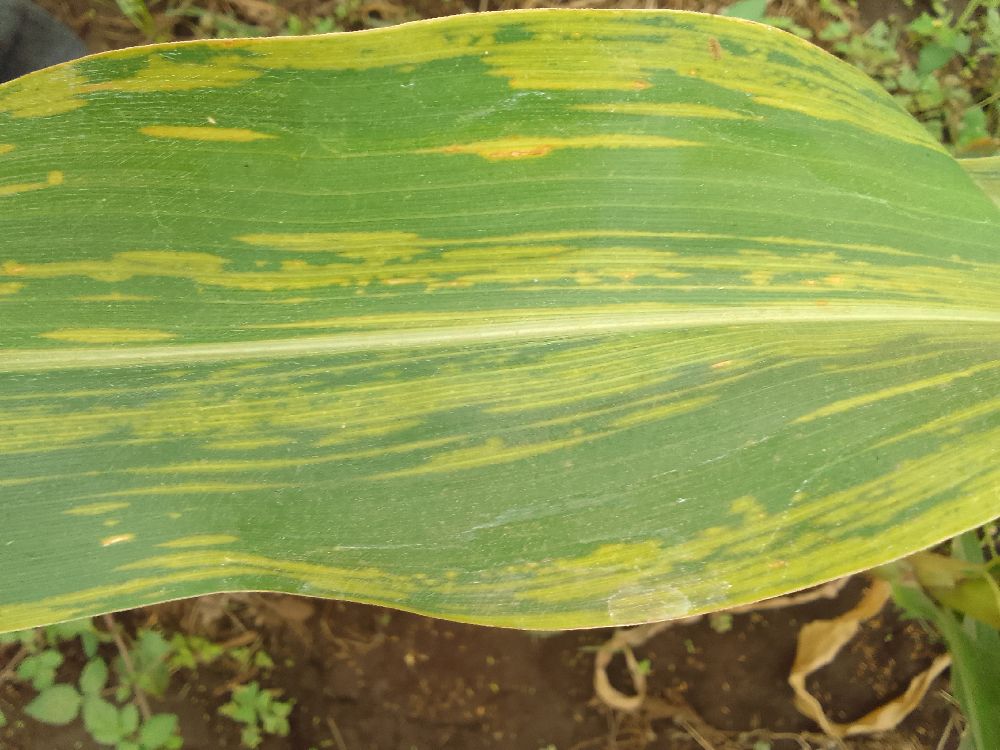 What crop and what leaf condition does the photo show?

maize, maize lethal necrosis
